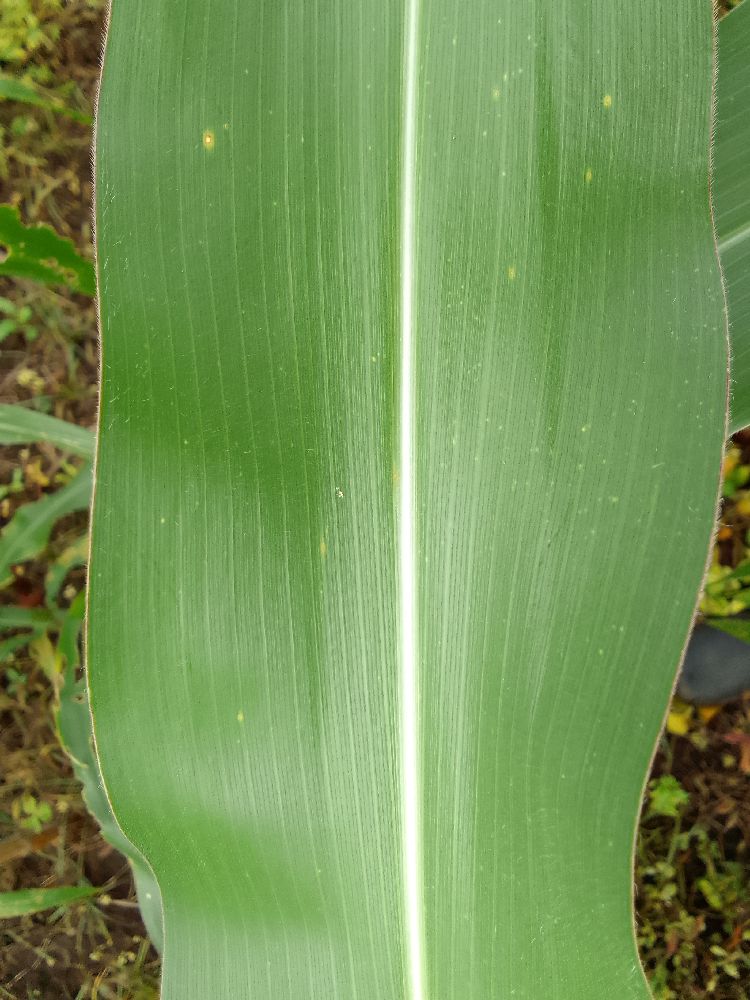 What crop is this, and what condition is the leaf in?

maize, healthy
